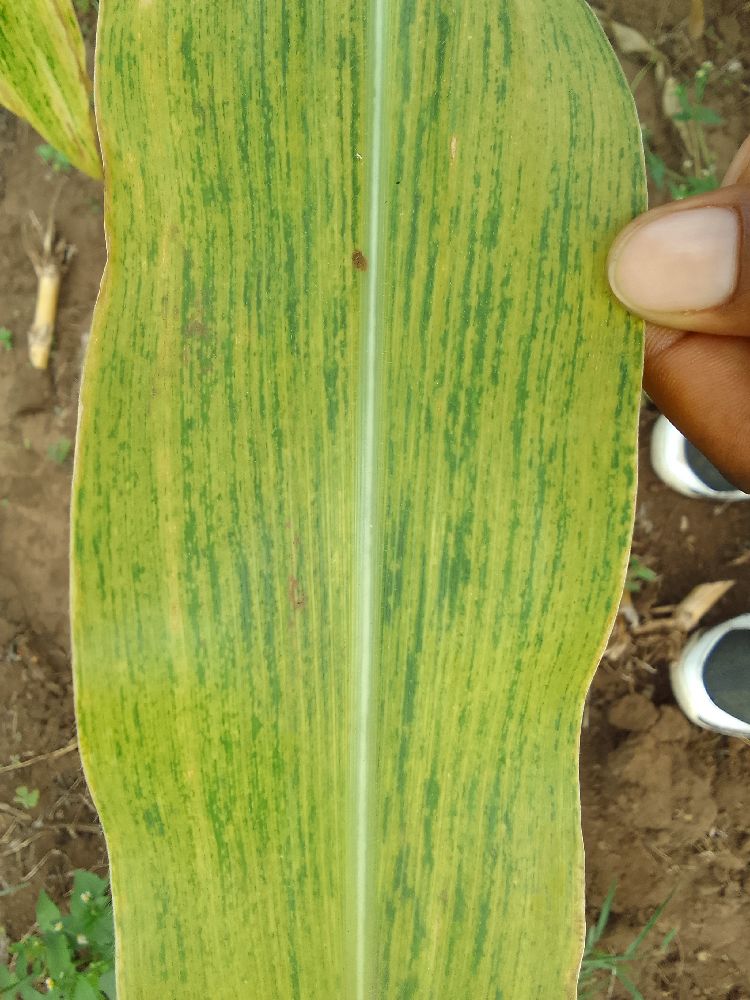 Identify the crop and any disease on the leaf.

maize, maize lethal necrosis
